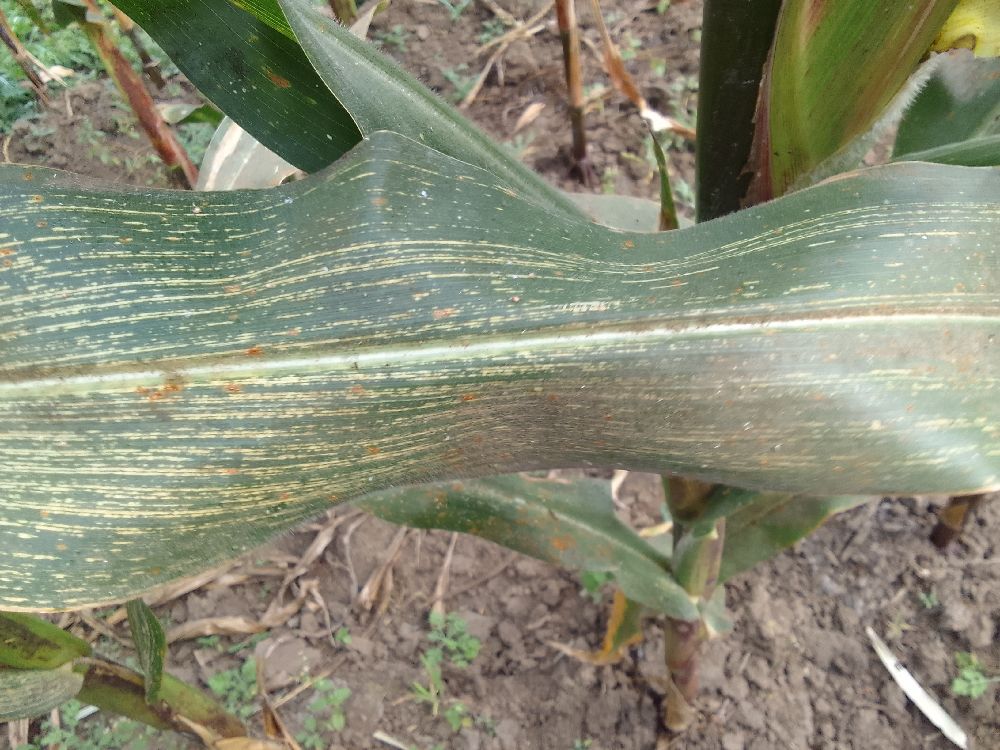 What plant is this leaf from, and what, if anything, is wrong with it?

maize, maize streak virus
